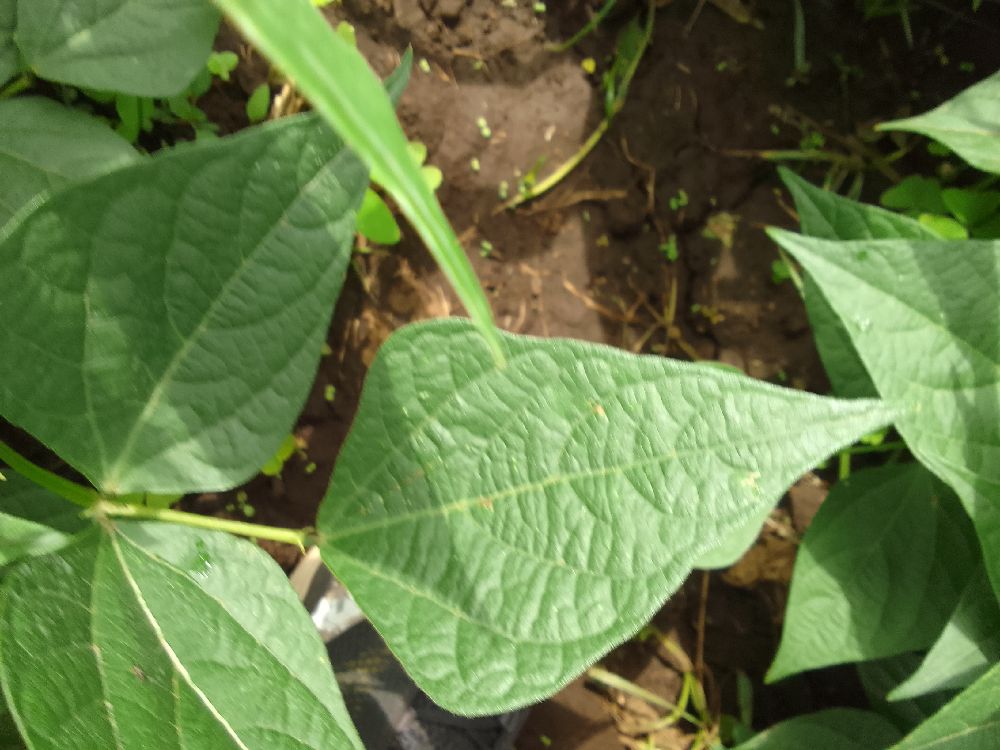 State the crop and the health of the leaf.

common bean, healthy
